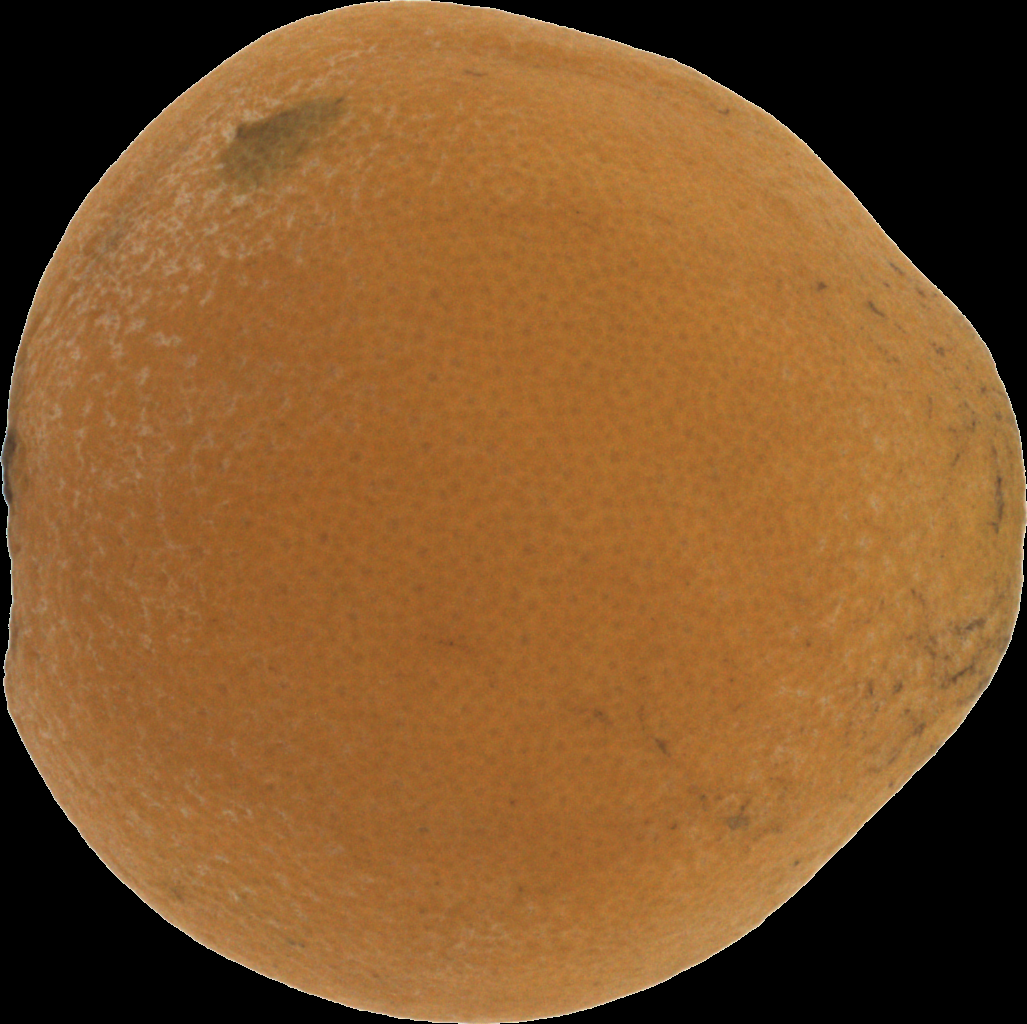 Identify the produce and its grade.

orange, bad
